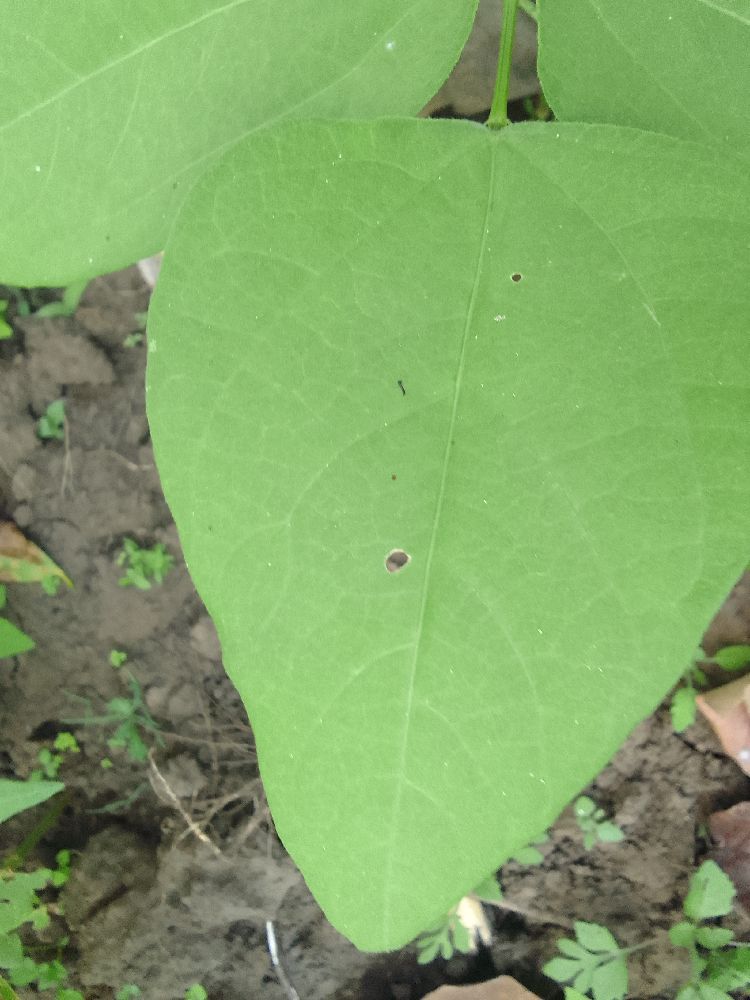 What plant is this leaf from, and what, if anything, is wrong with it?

common bean, healthy
